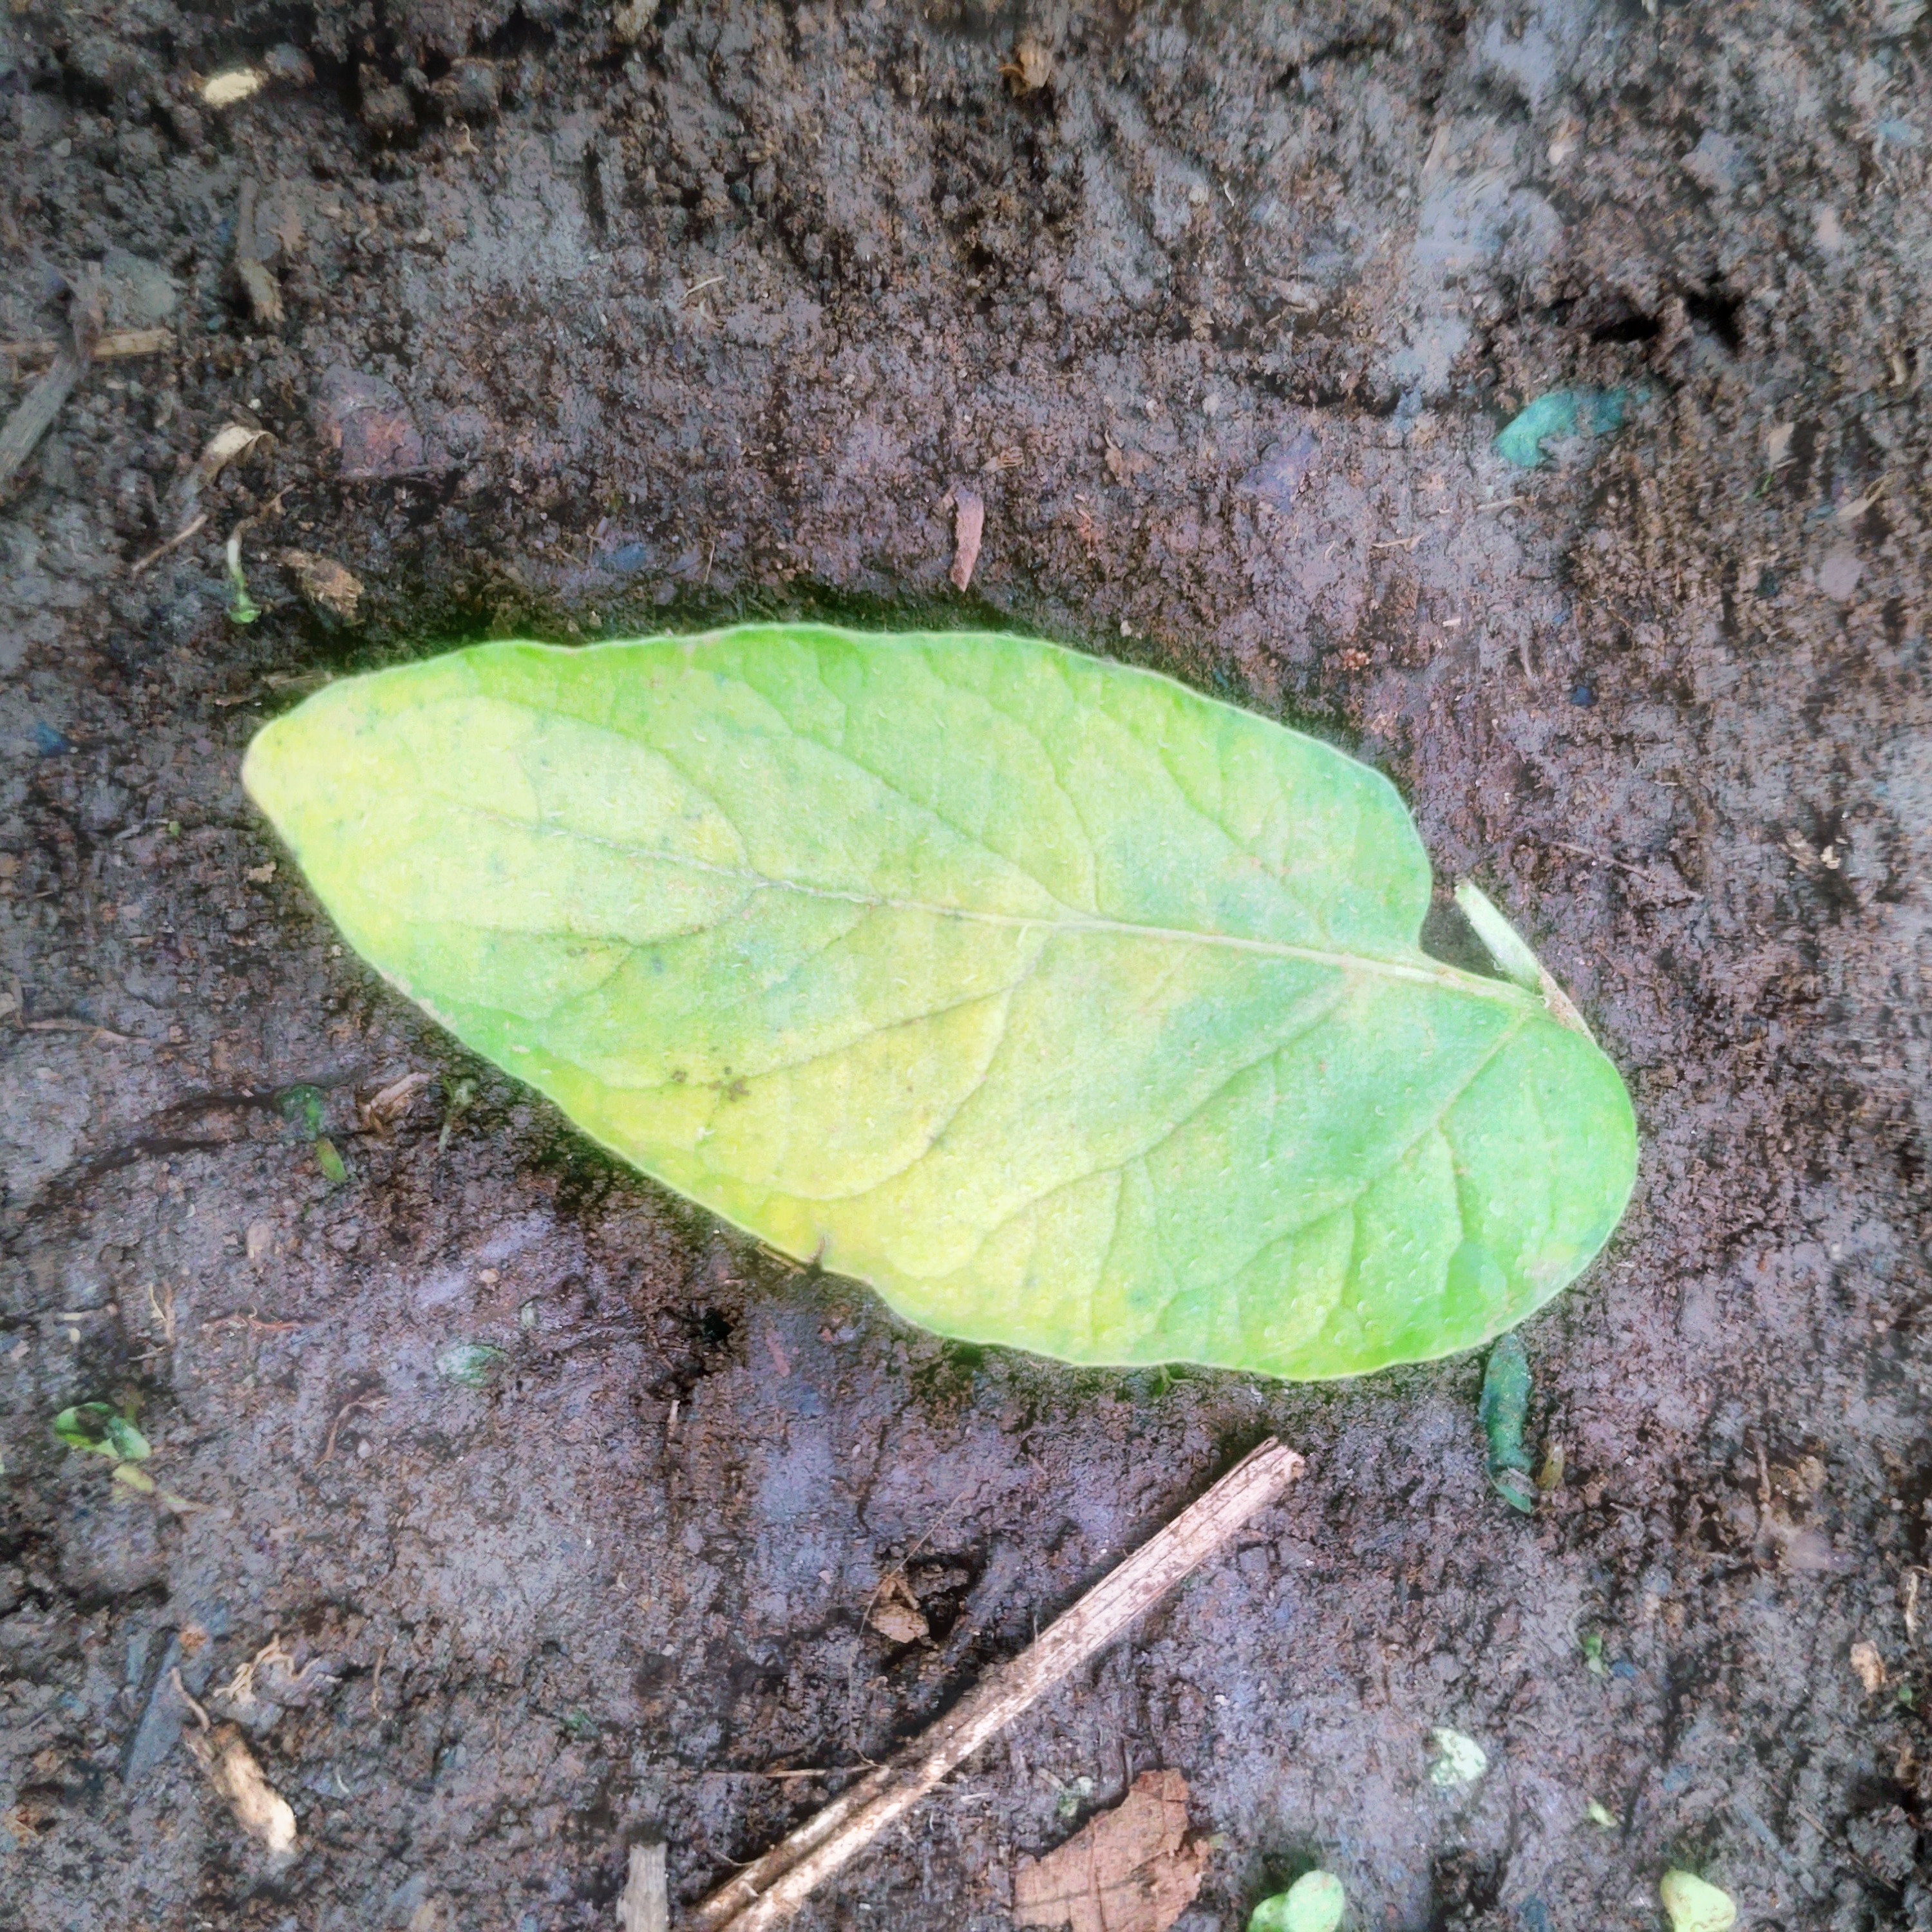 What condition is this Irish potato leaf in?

late blight
